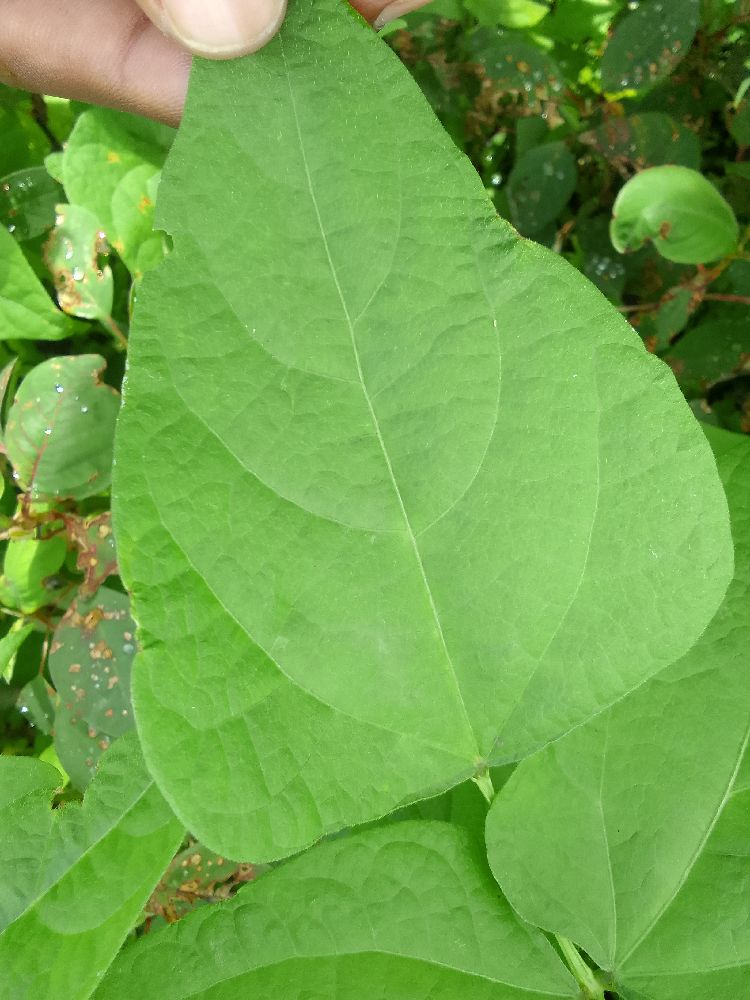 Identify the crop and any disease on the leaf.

common bean, healthy
